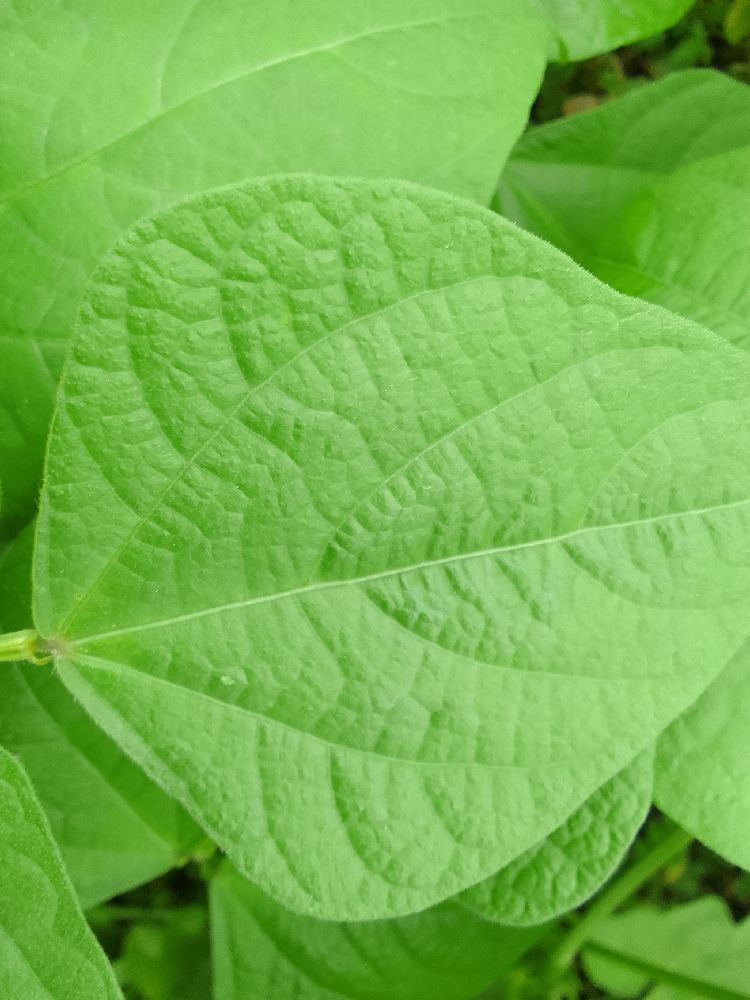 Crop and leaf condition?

common bean, healthy
